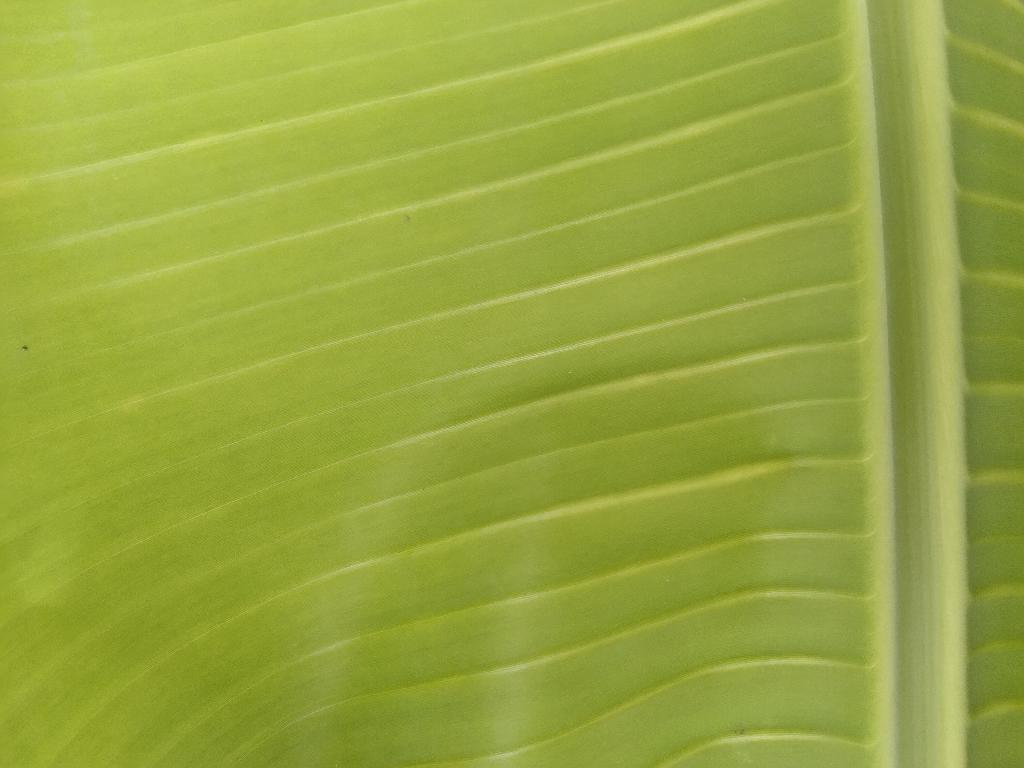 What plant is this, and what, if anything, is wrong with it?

banana, healthy
